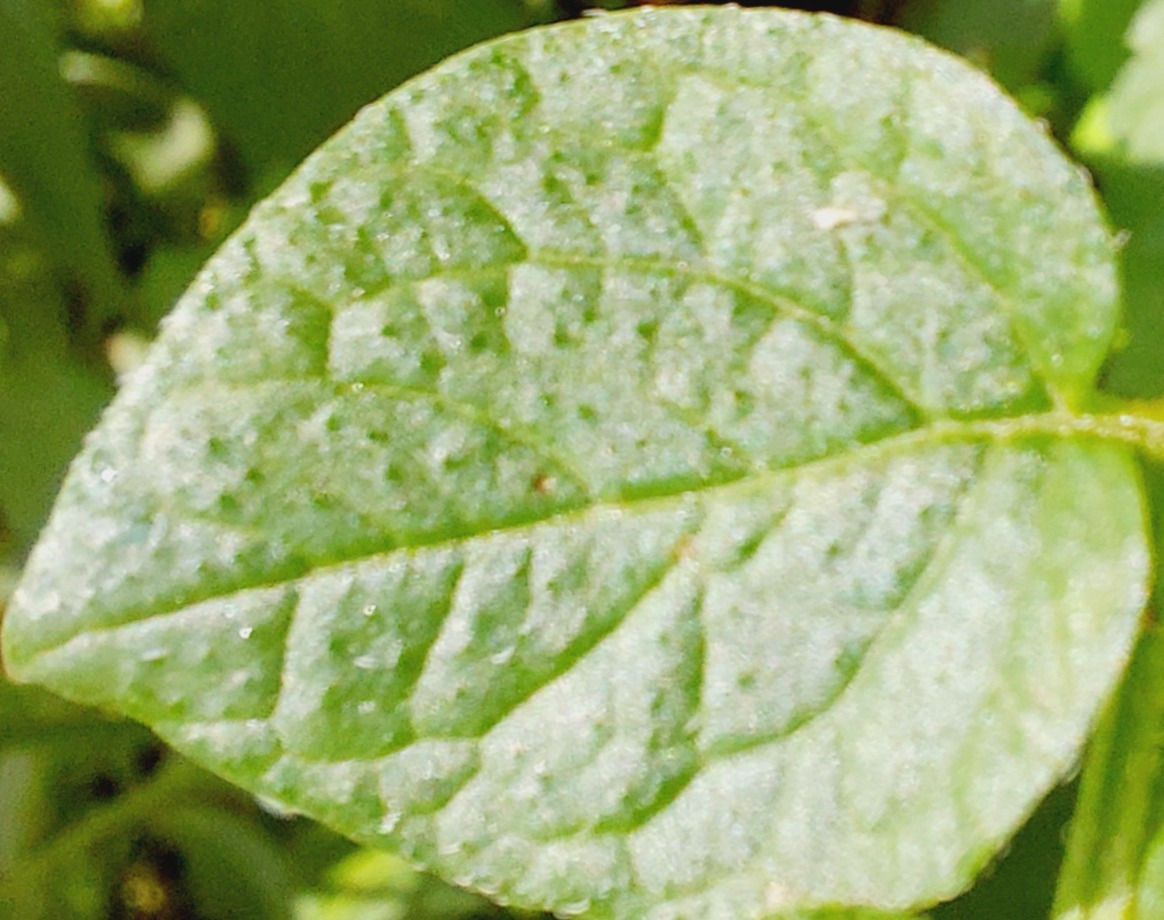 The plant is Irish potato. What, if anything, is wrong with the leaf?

healthy
